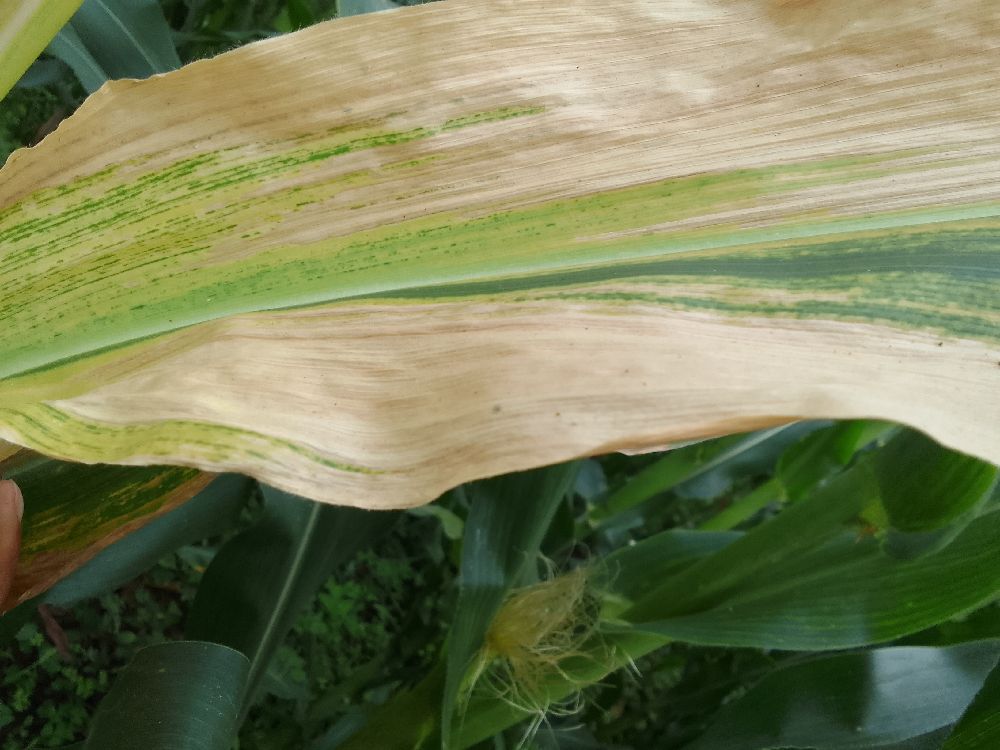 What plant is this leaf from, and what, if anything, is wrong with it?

maize, maize lethal necrosis
